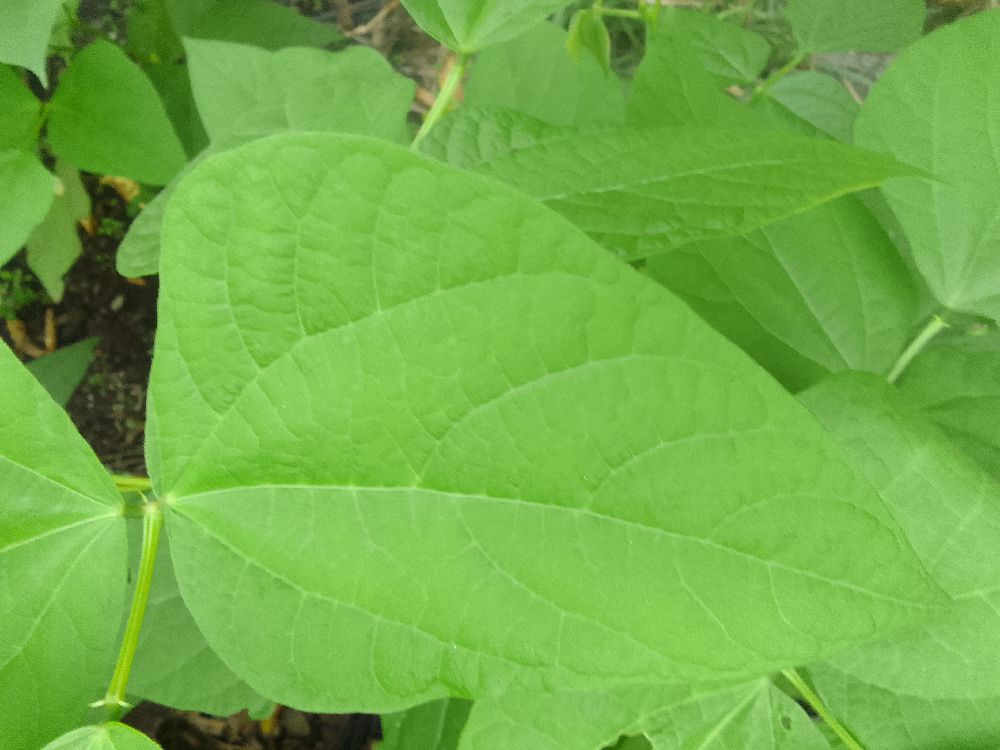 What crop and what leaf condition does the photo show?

common bean, healthy
